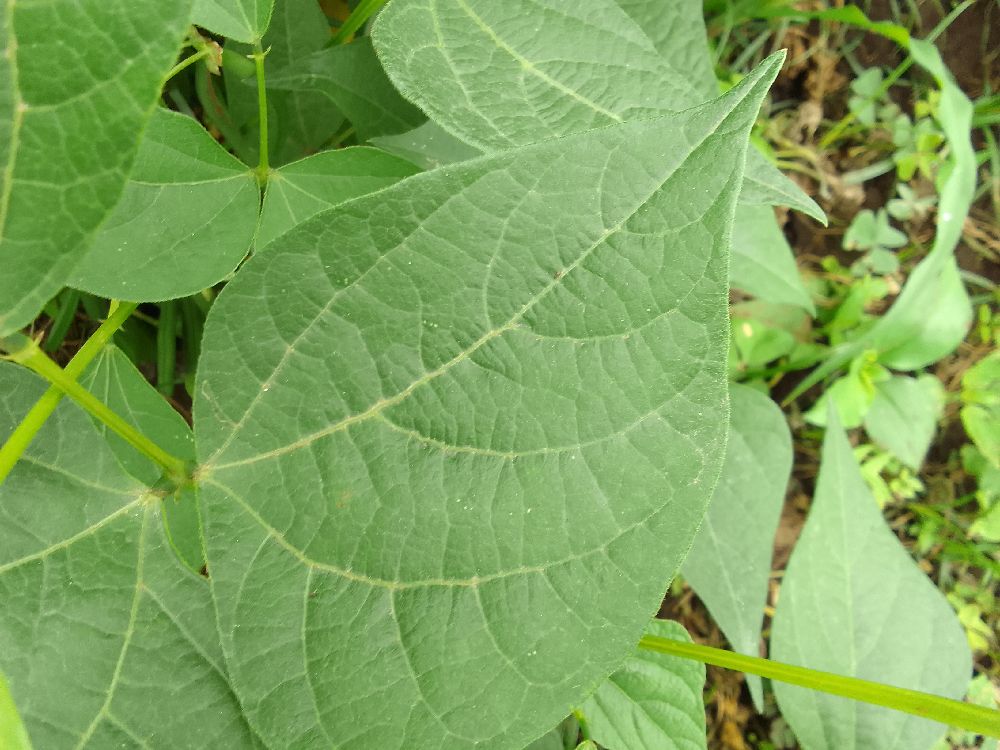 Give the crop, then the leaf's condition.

common bean, healthy
